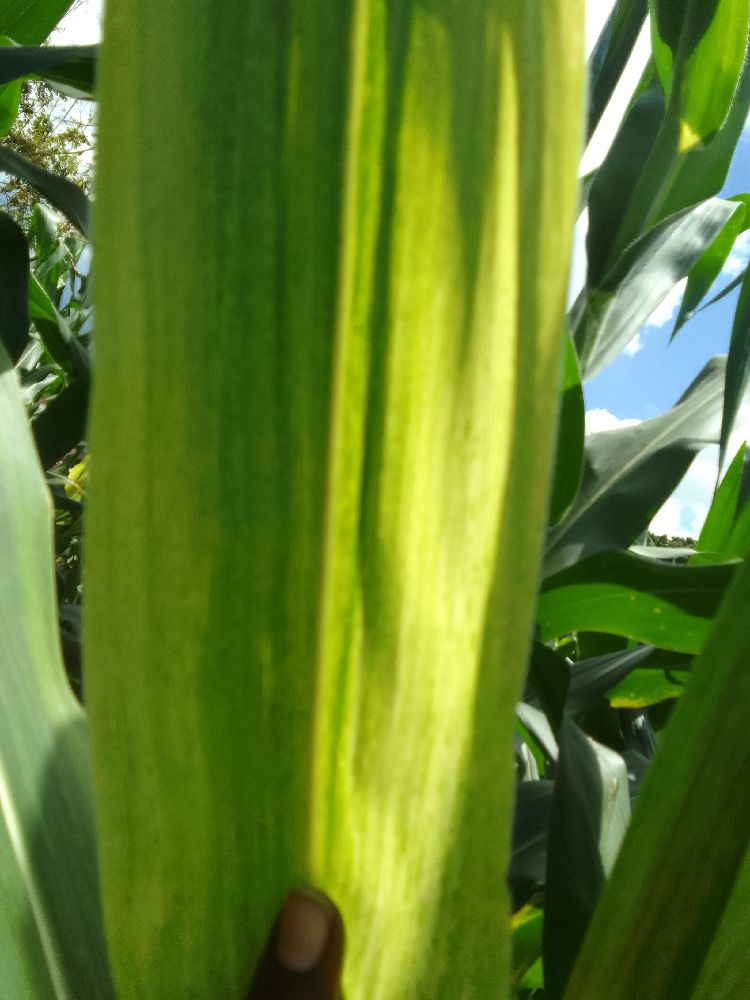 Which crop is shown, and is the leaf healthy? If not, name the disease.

maize, maize lethal necrosis
